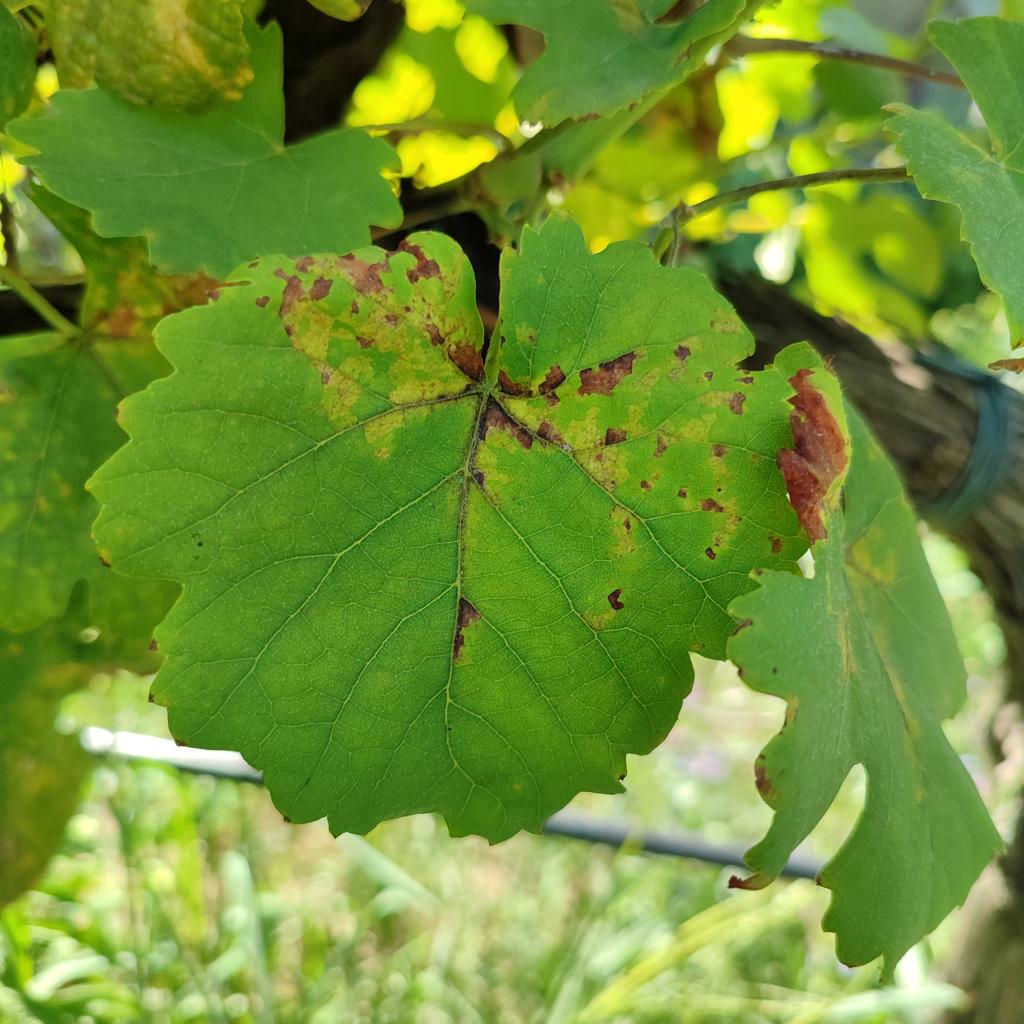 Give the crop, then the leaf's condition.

grapevine, downy mildew
